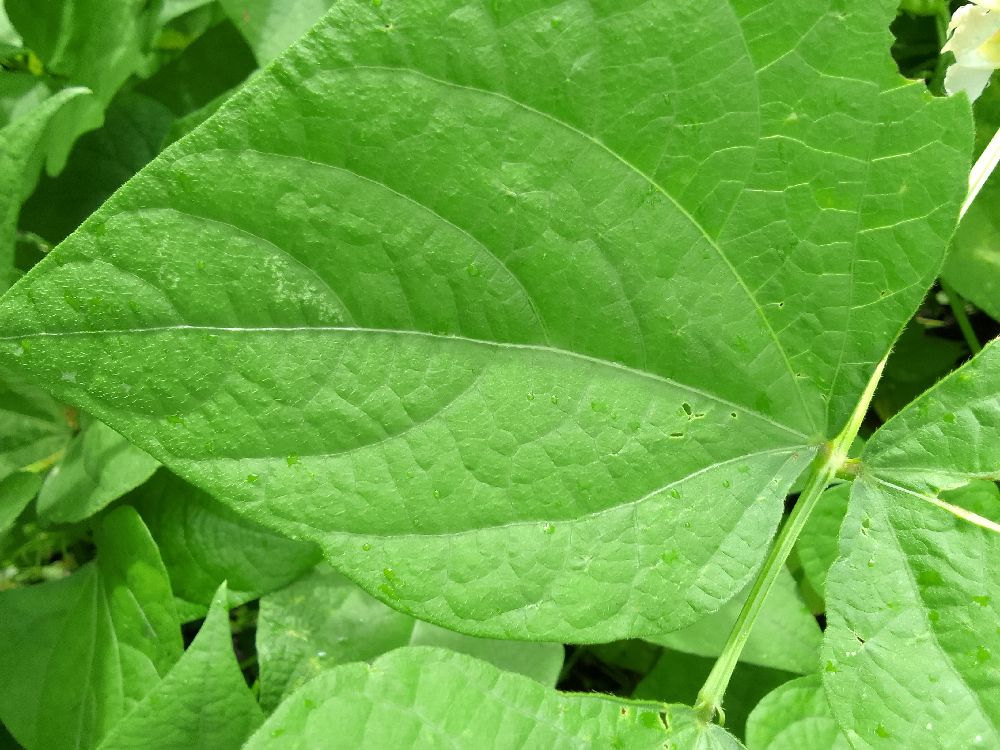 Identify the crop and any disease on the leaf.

common bean, healthy
